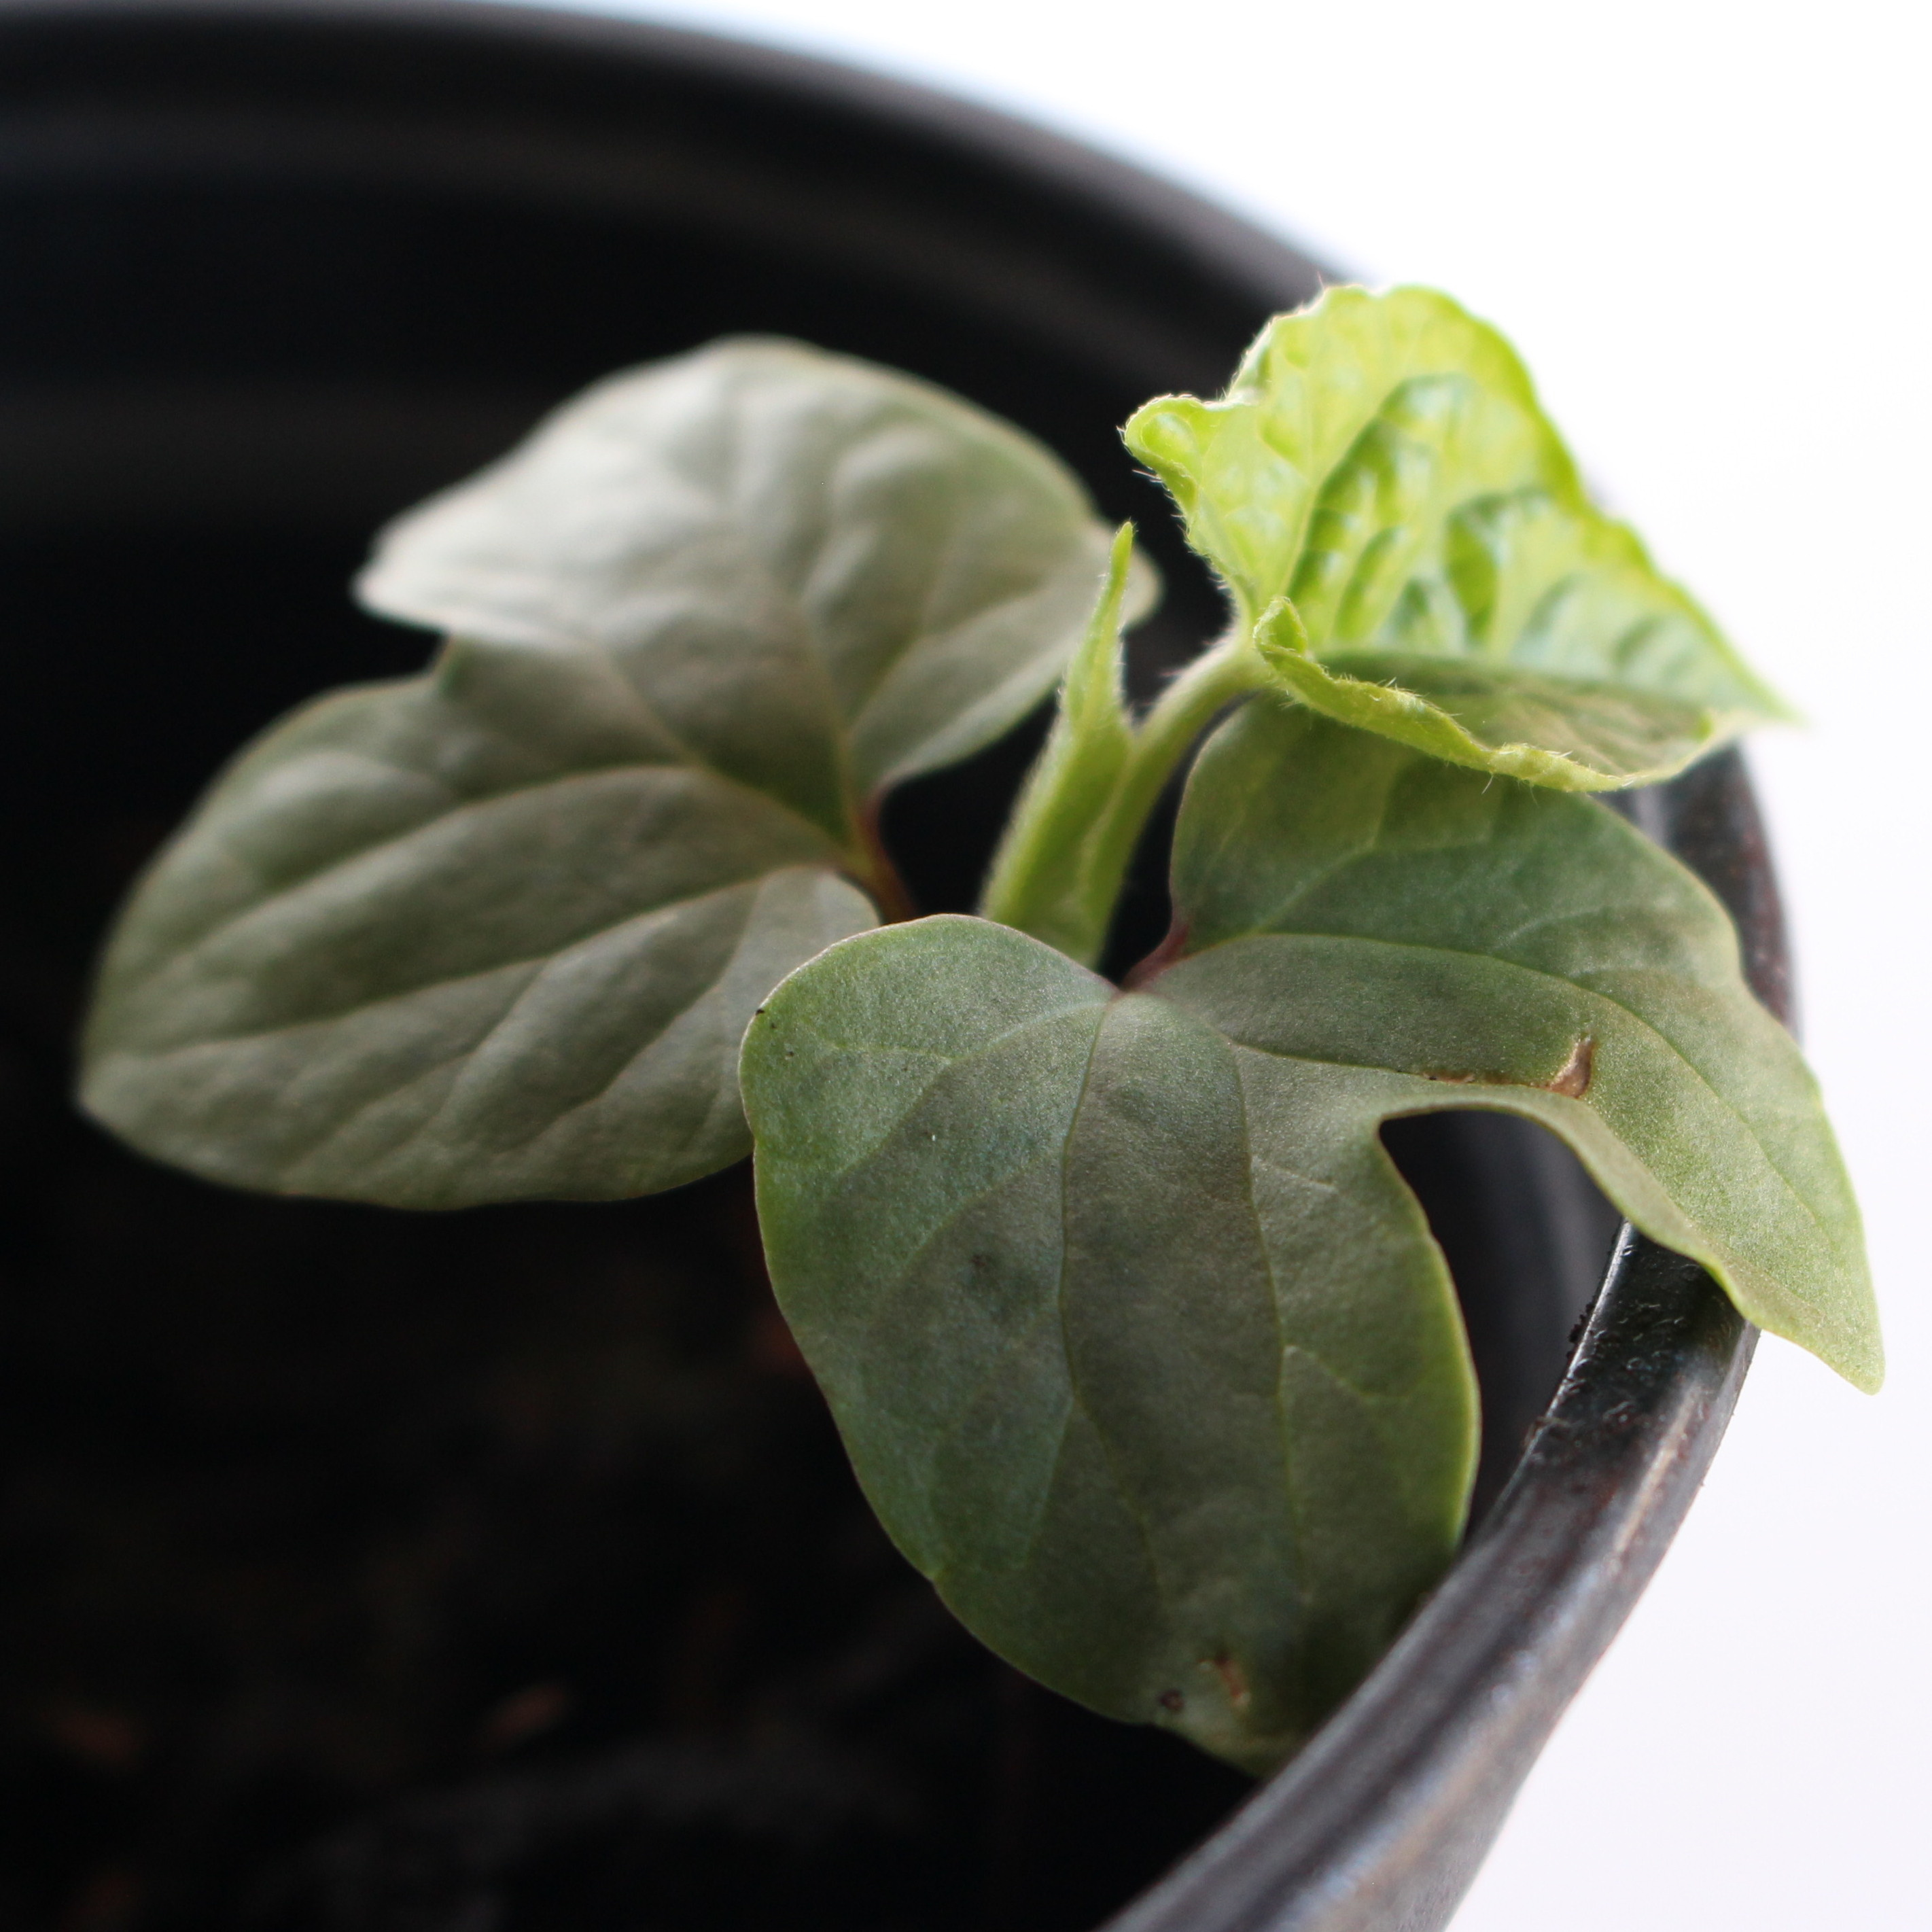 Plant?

Convolvulus arvensis
